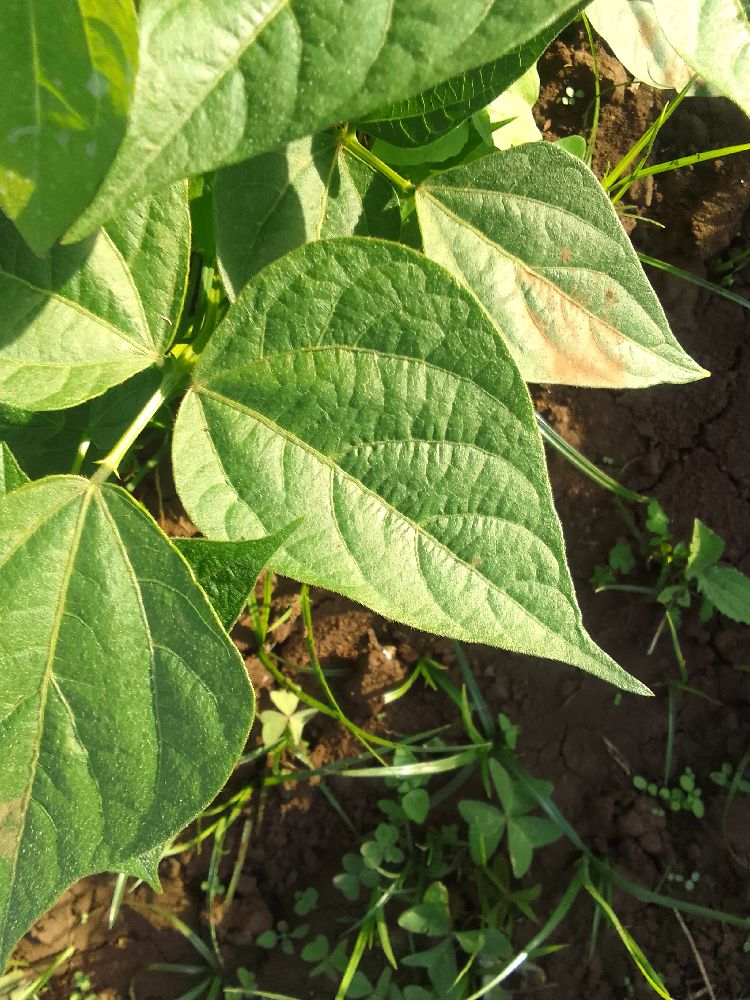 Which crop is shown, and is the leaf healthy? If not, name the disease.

common bean, healthy
